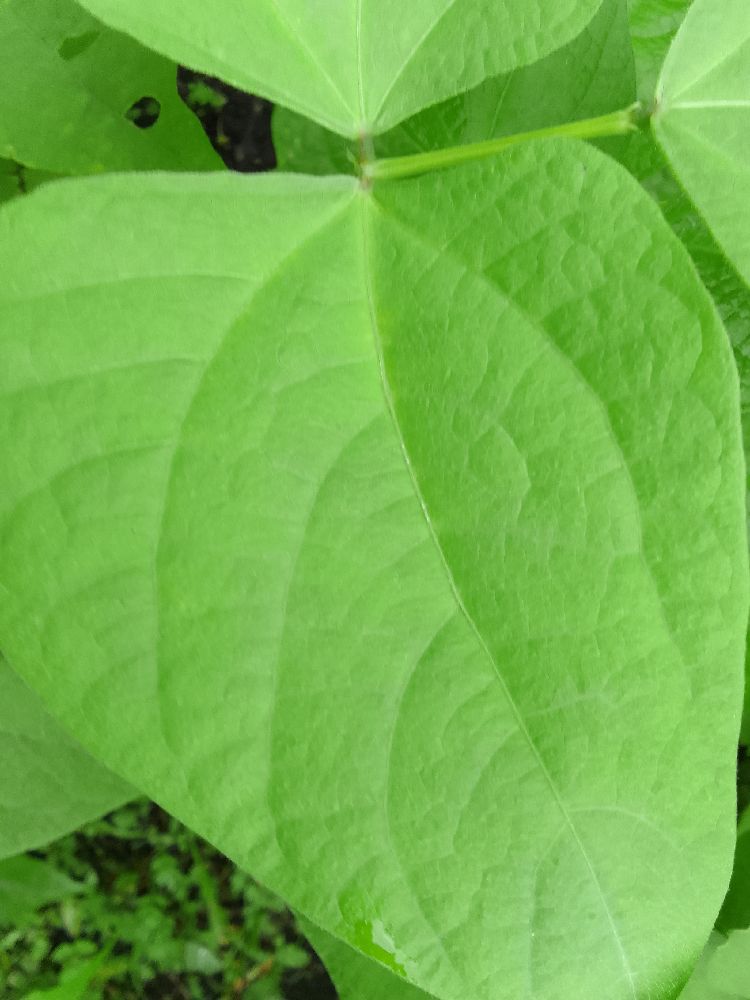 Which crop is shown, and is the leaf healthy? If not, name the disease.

common bean, healthy
